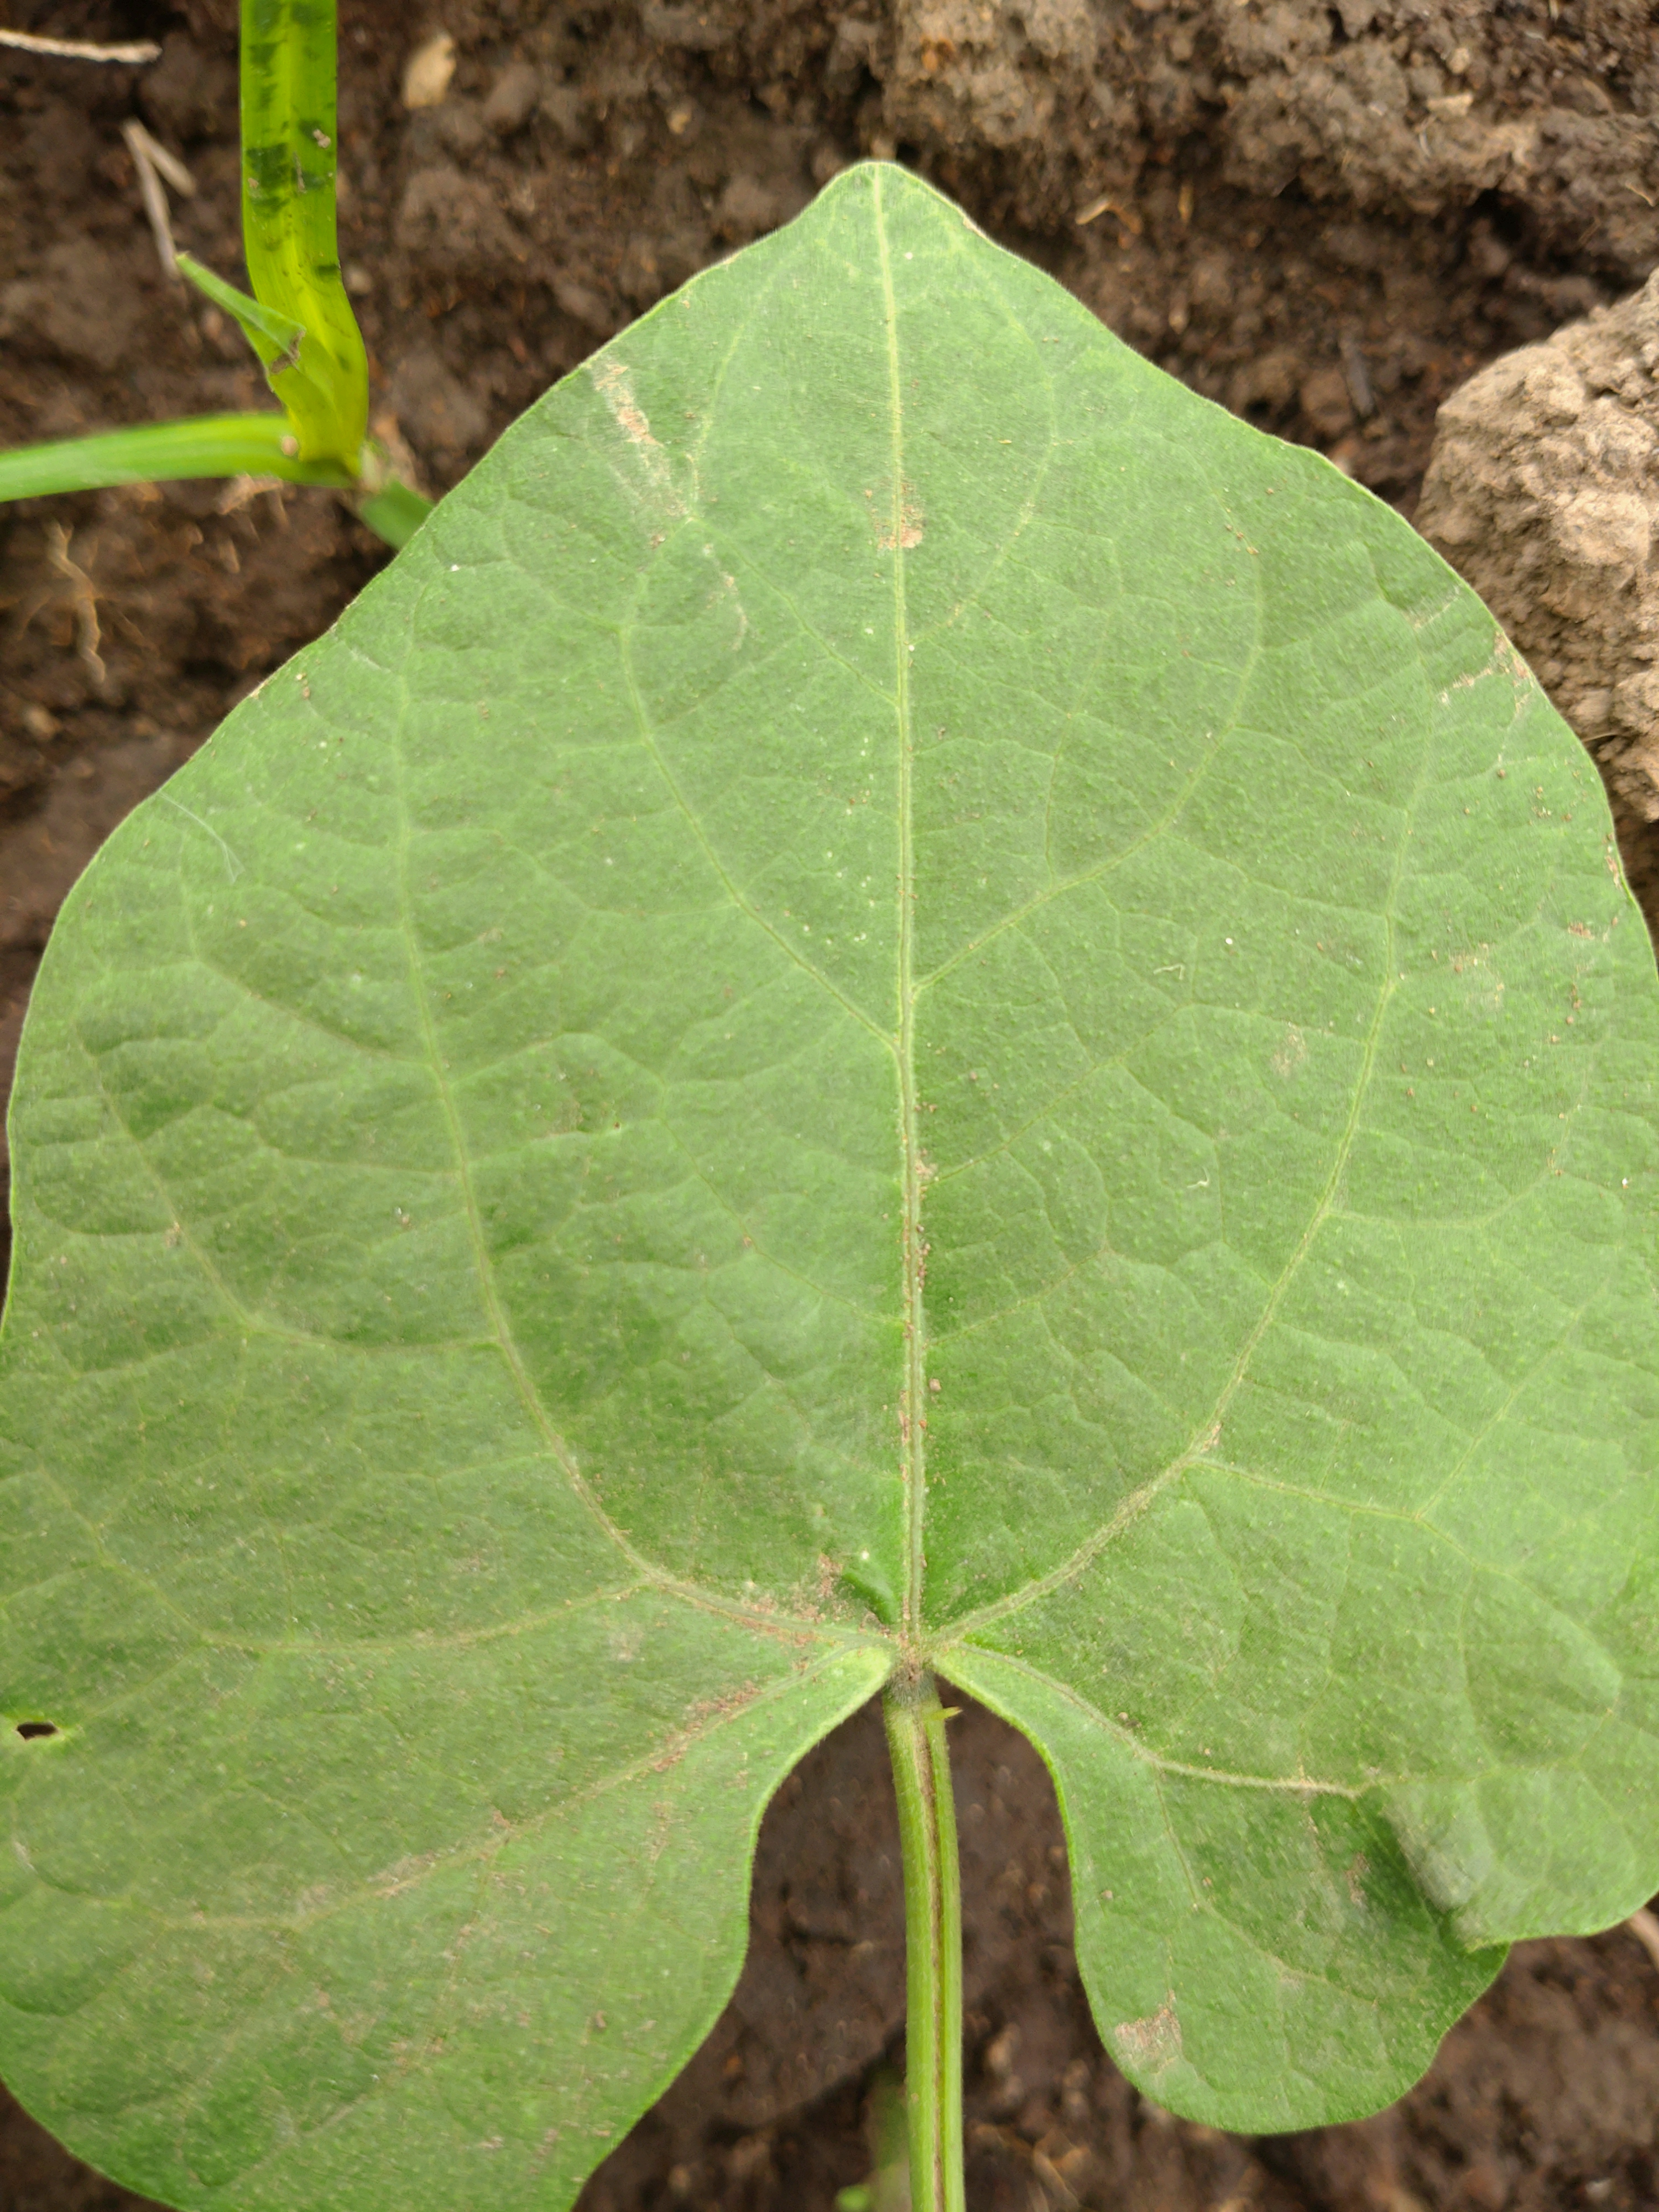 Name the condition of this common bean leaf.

healthy
